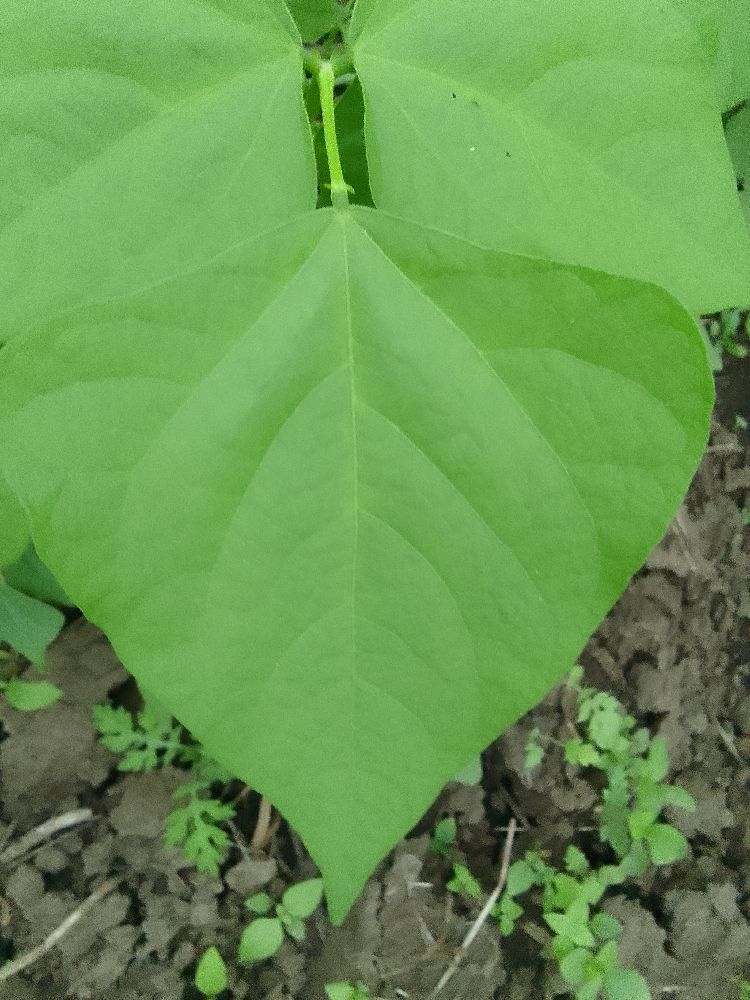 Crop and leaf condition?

common bean, healthy
